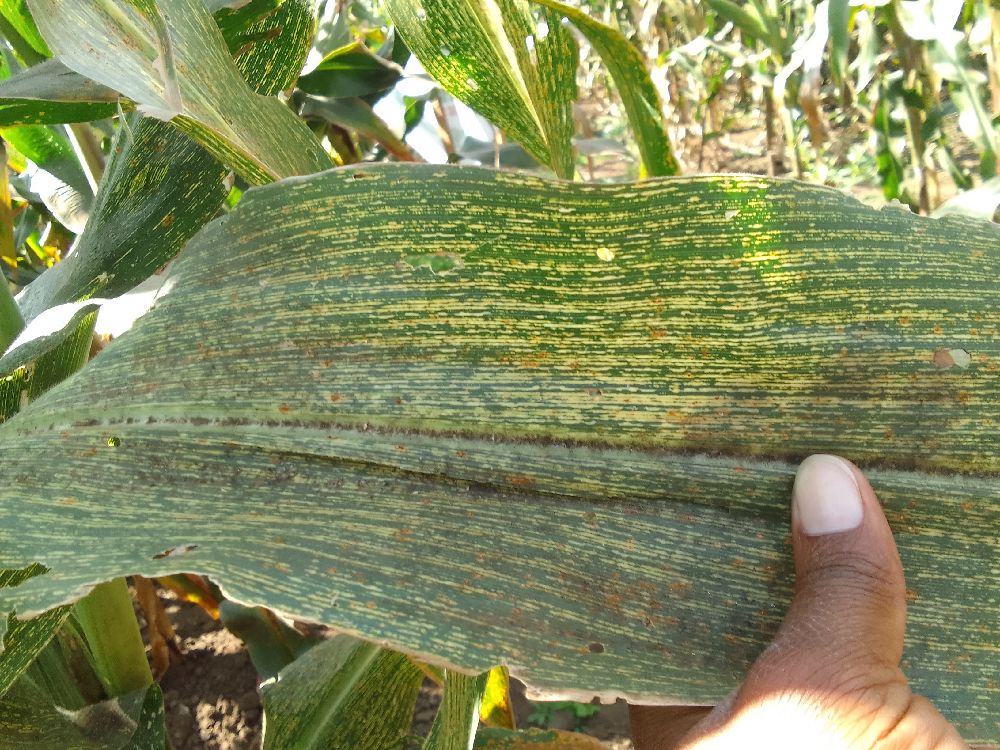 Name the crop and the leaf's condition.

maize, maize streak virus
